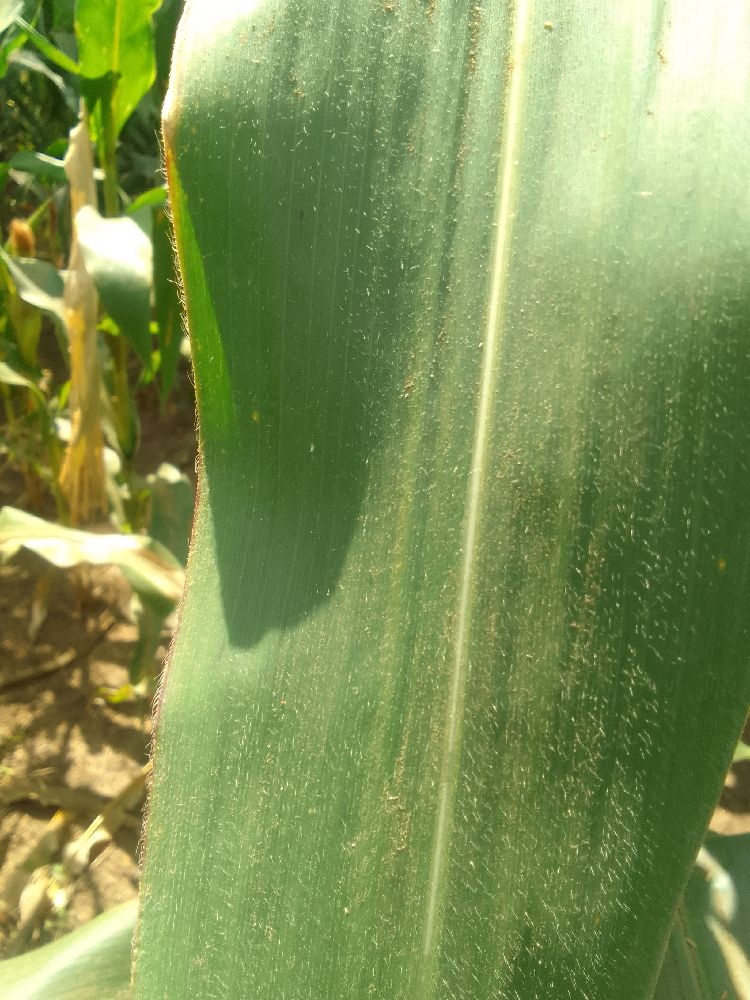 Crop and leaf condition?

maize, healthy
